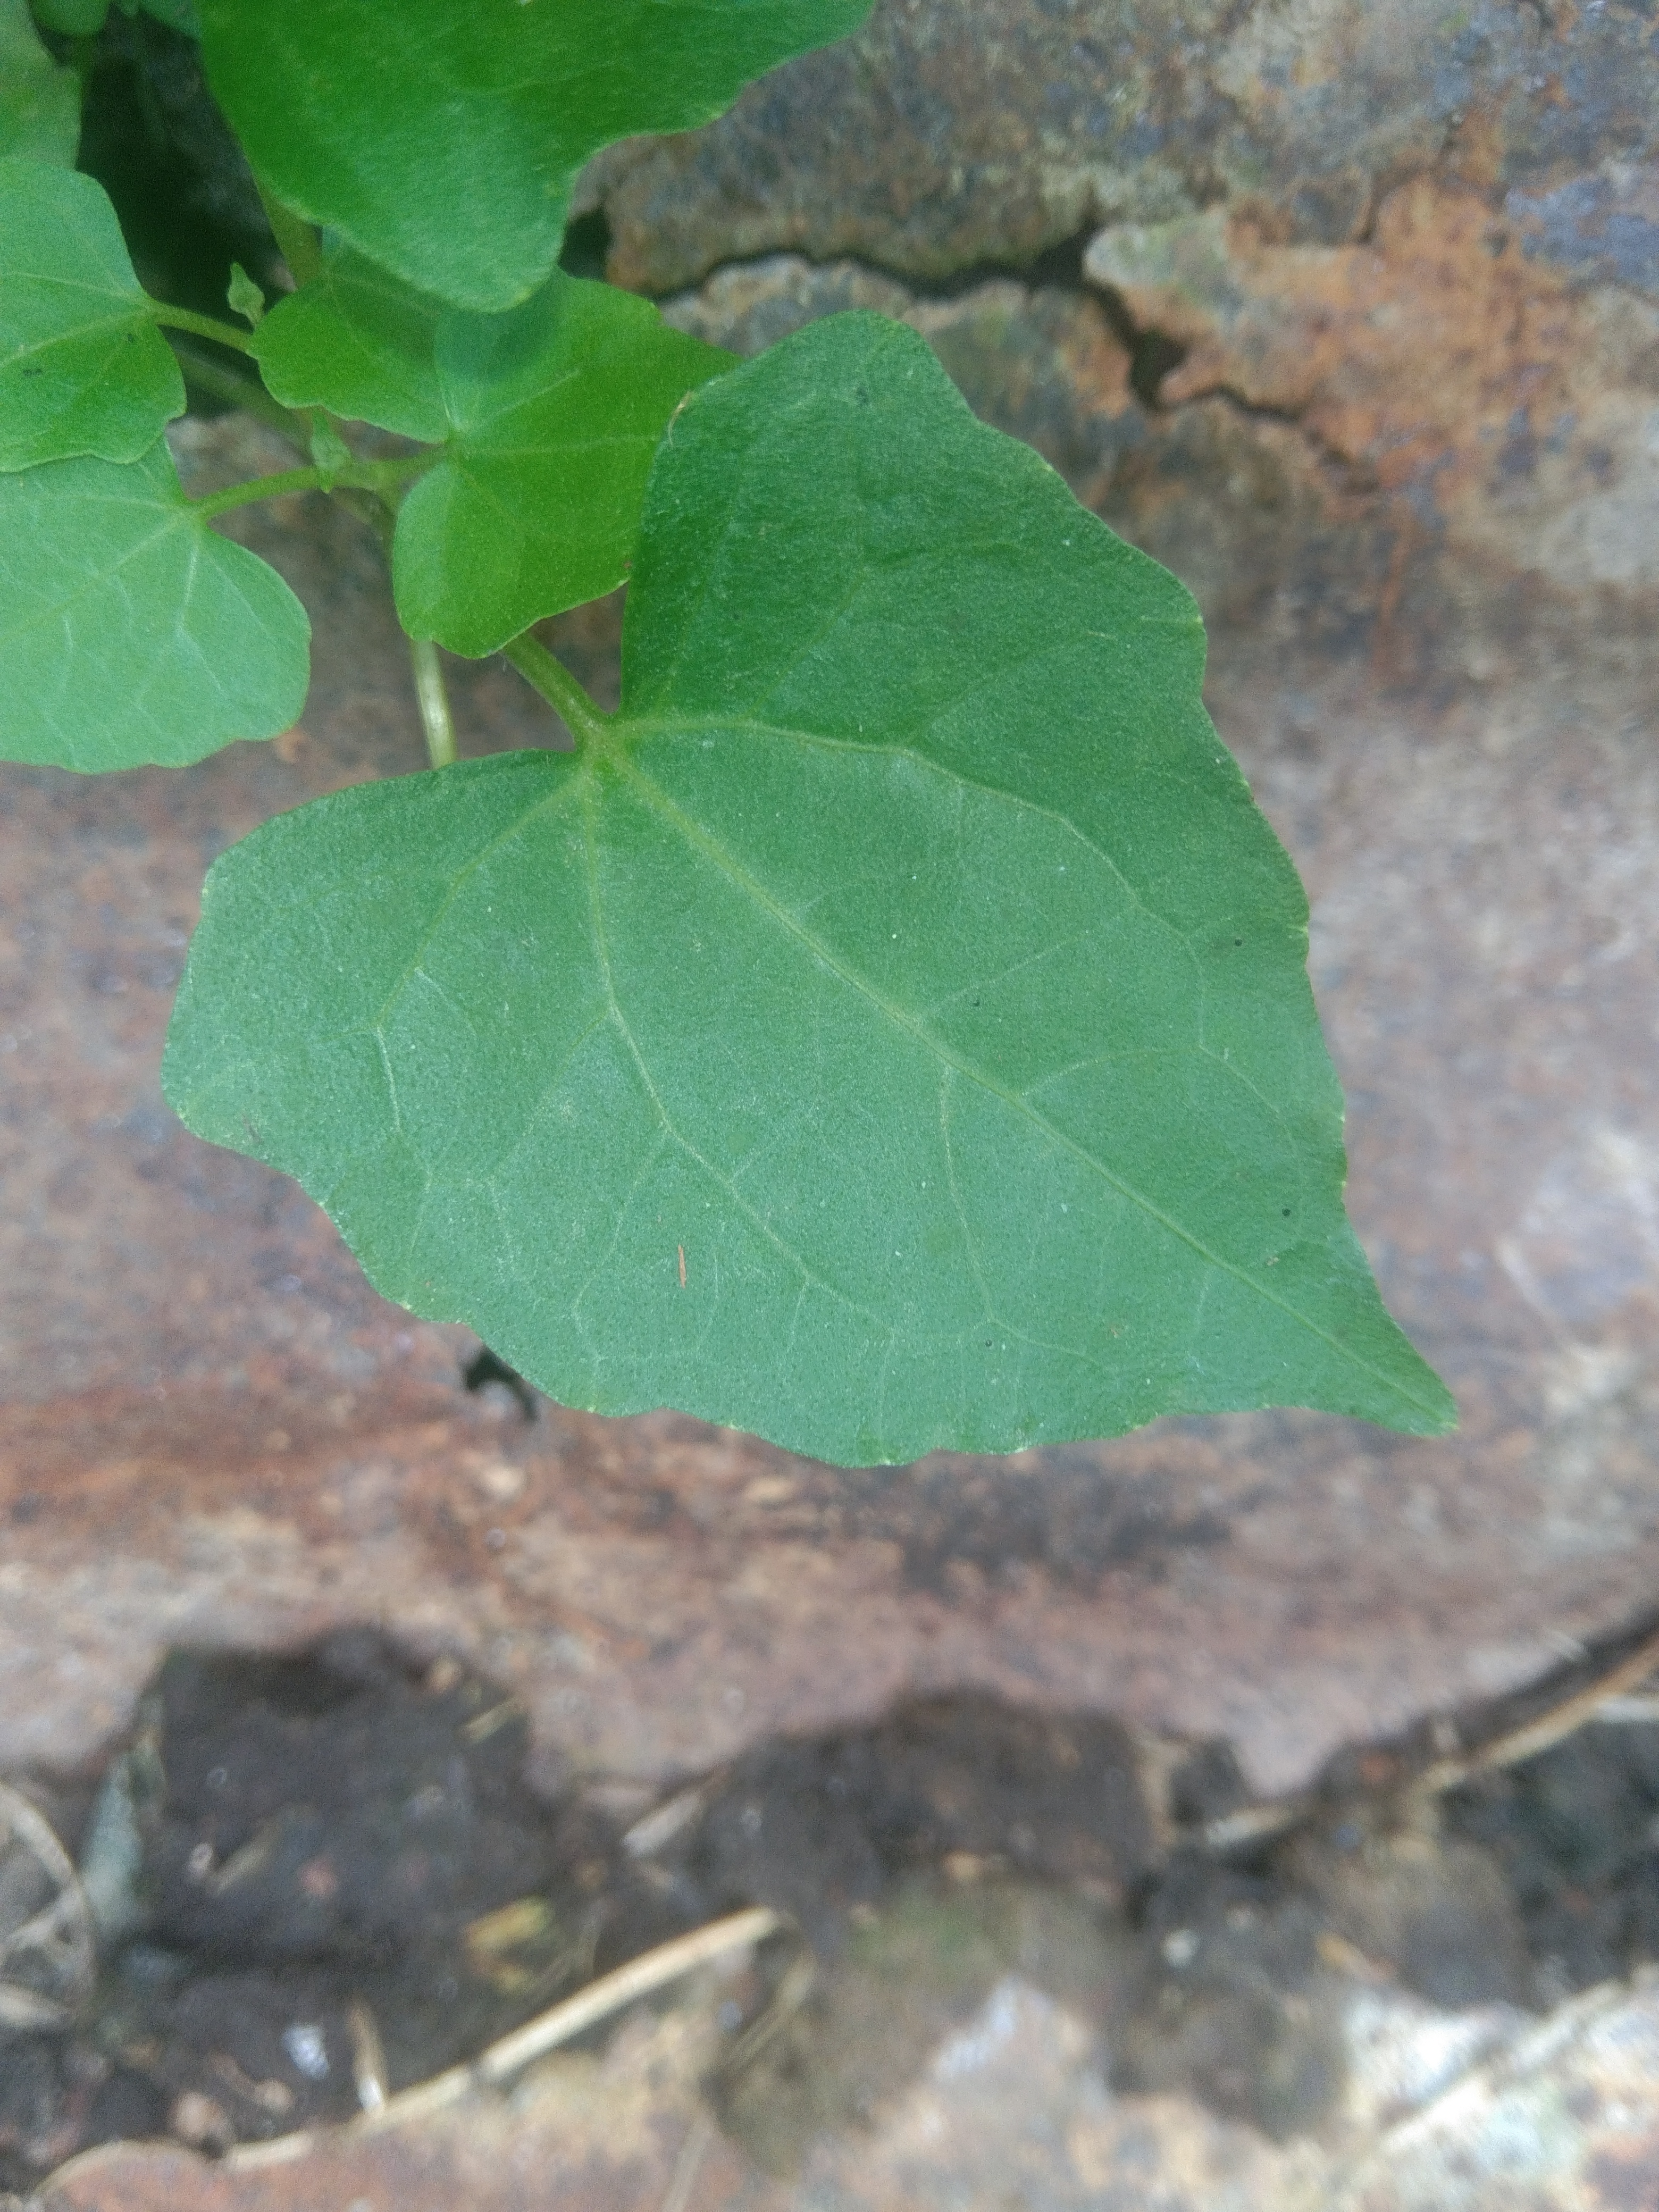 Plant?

bitter vine
